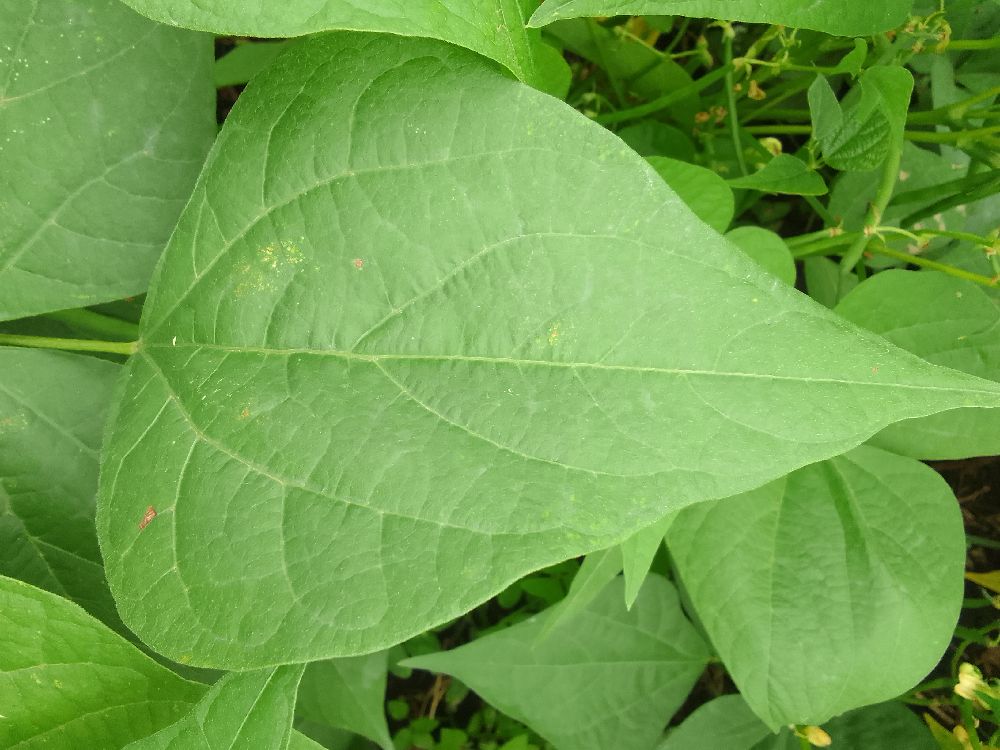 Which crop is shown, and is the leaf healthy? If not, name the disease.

common bean, healthy
